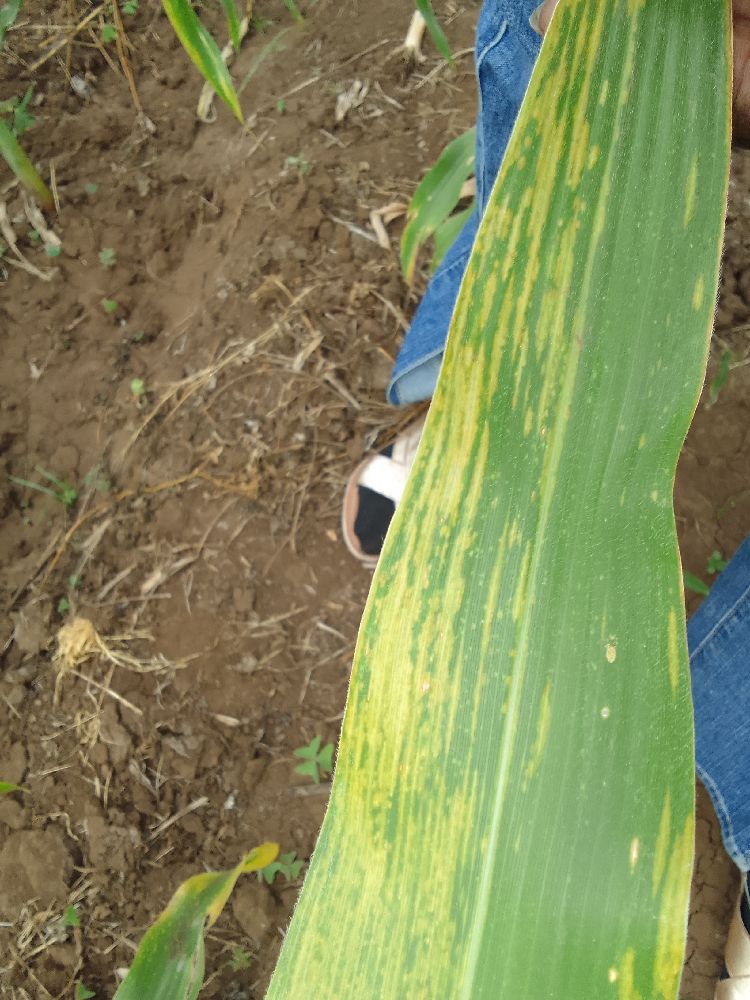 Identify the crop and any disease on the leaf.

maize, maize lethal necrosis
